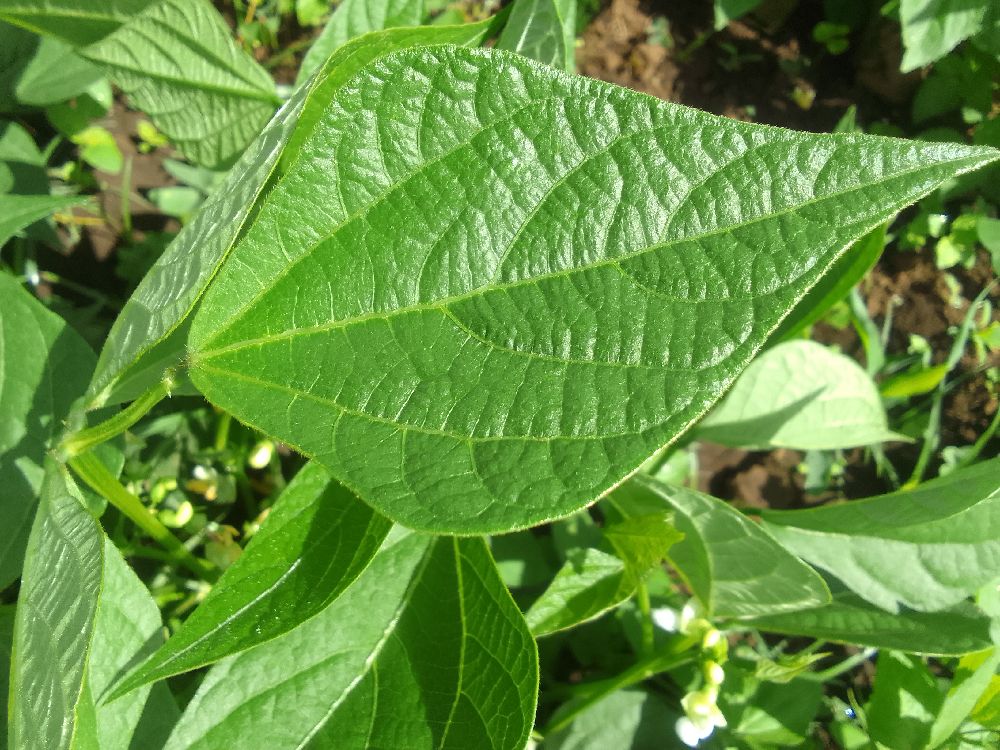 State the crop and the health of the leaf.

common bean, healthy
